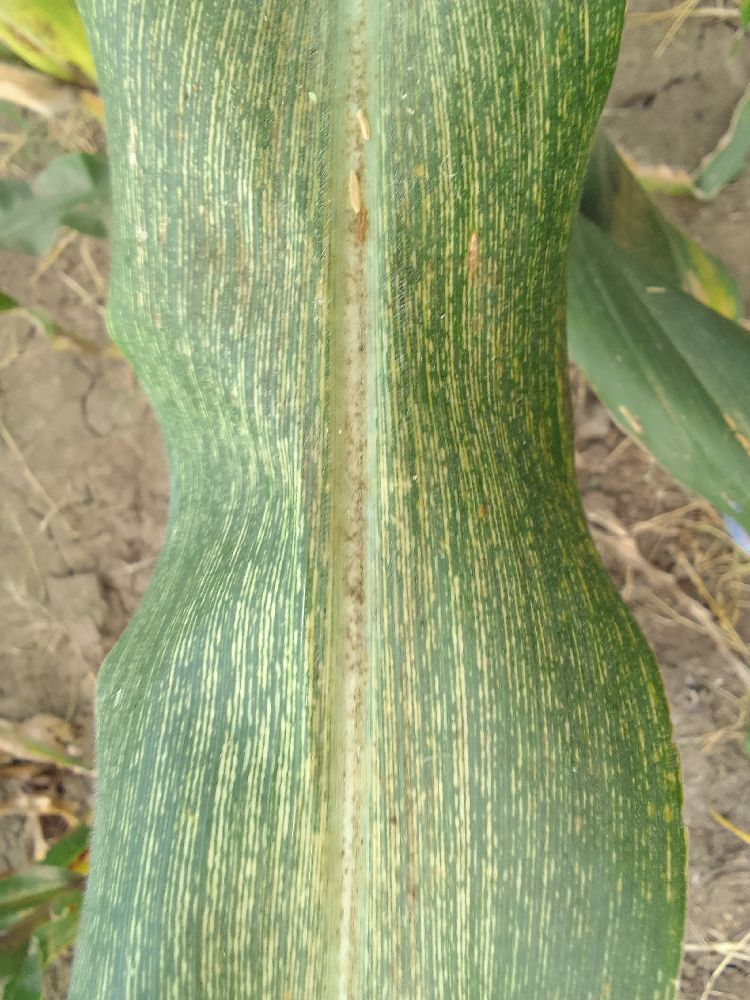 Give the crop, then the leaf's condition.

maize, maize streak virus
